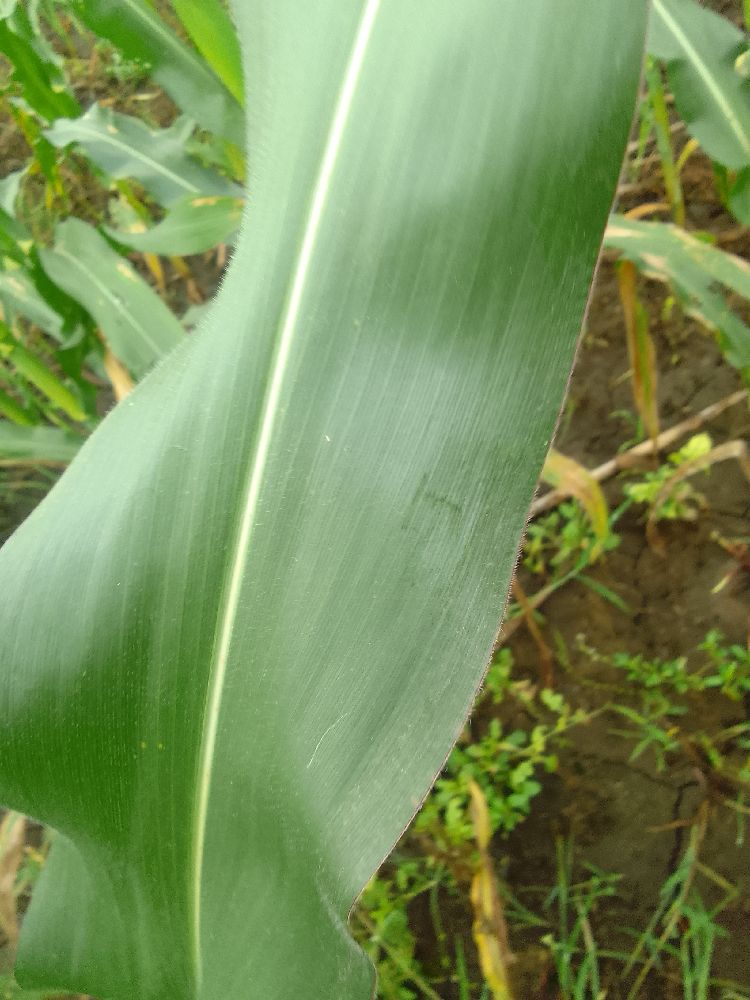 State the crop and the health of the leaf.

maize, healthy
